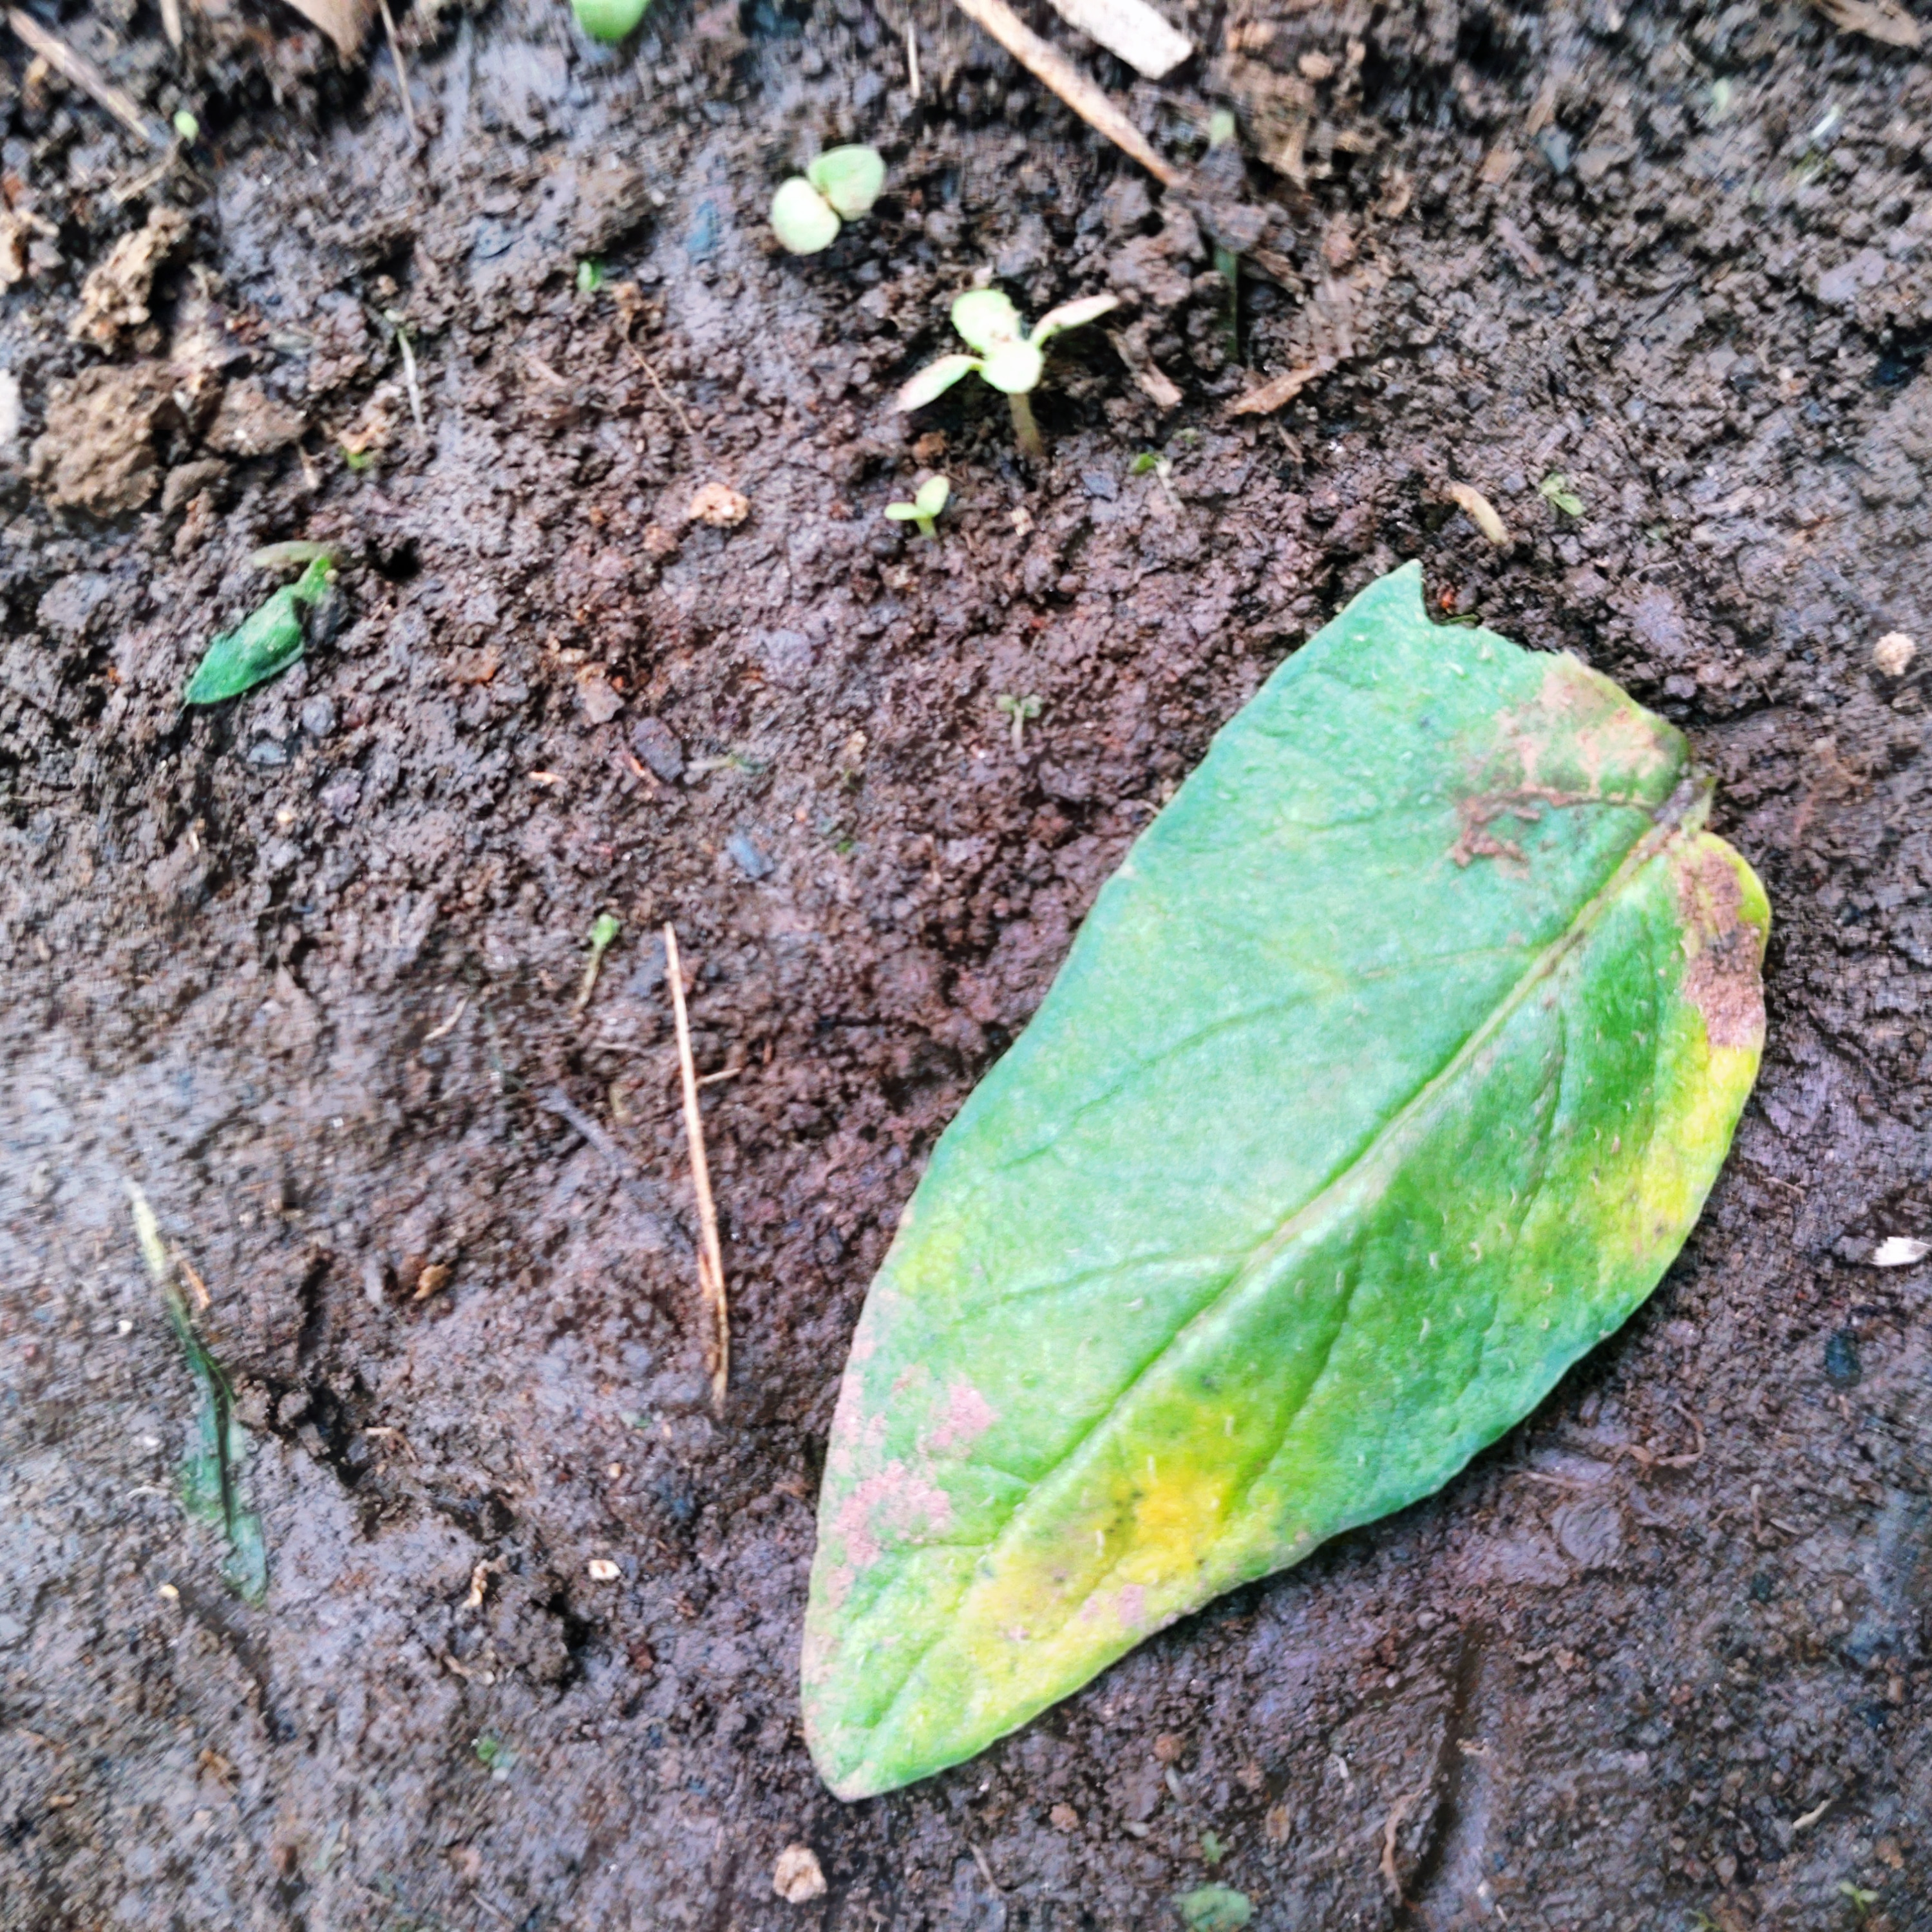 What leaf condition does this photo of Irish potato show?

late blight
